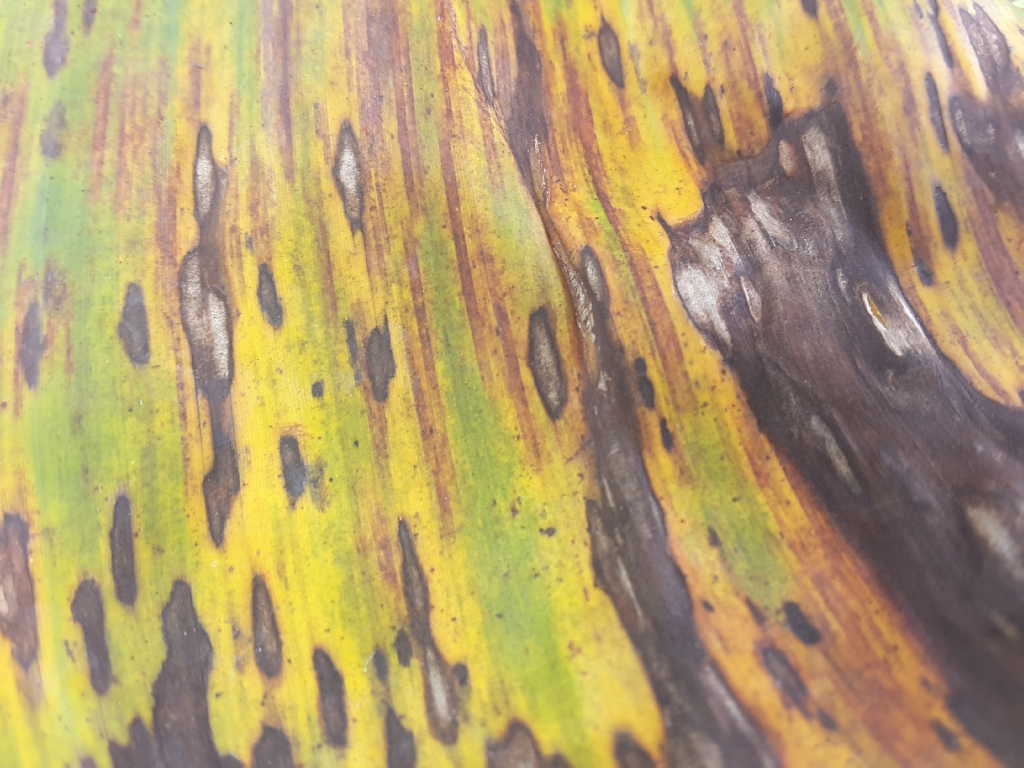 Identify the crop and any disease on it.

banana, black sigatoka
